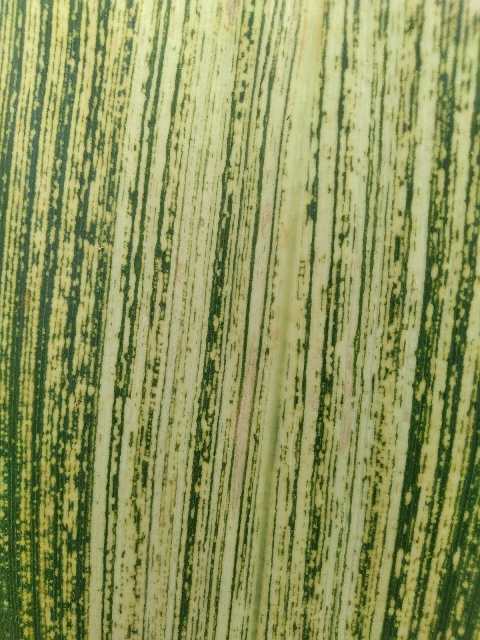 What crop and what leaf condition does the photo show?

maize, maize streak virus
